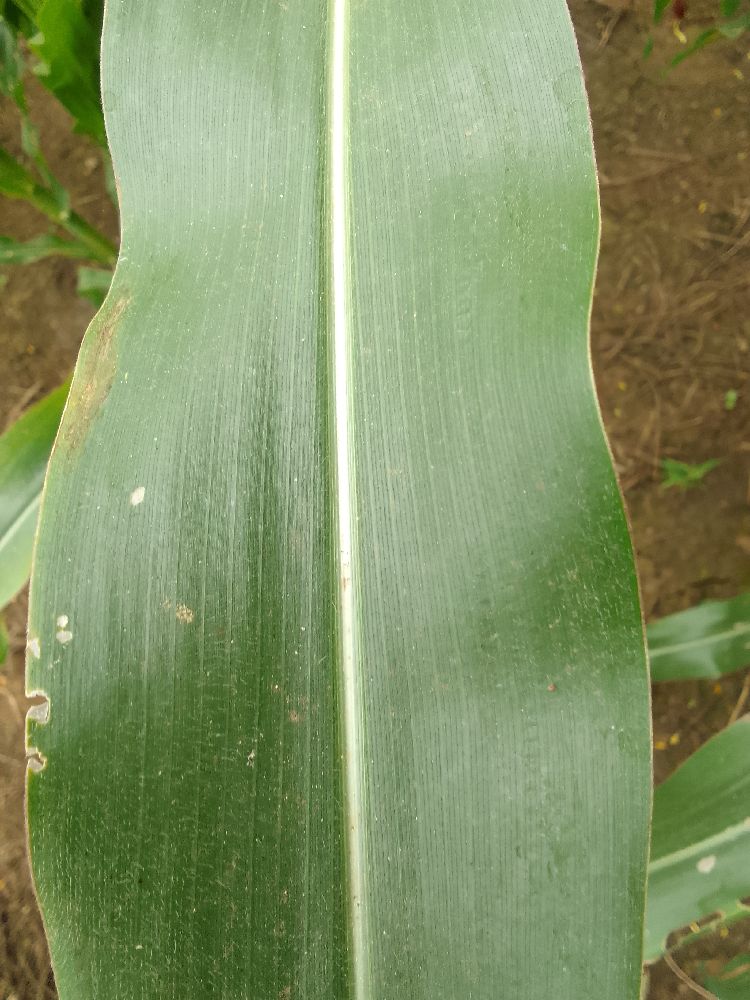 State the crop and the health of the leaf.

maize, healthy
